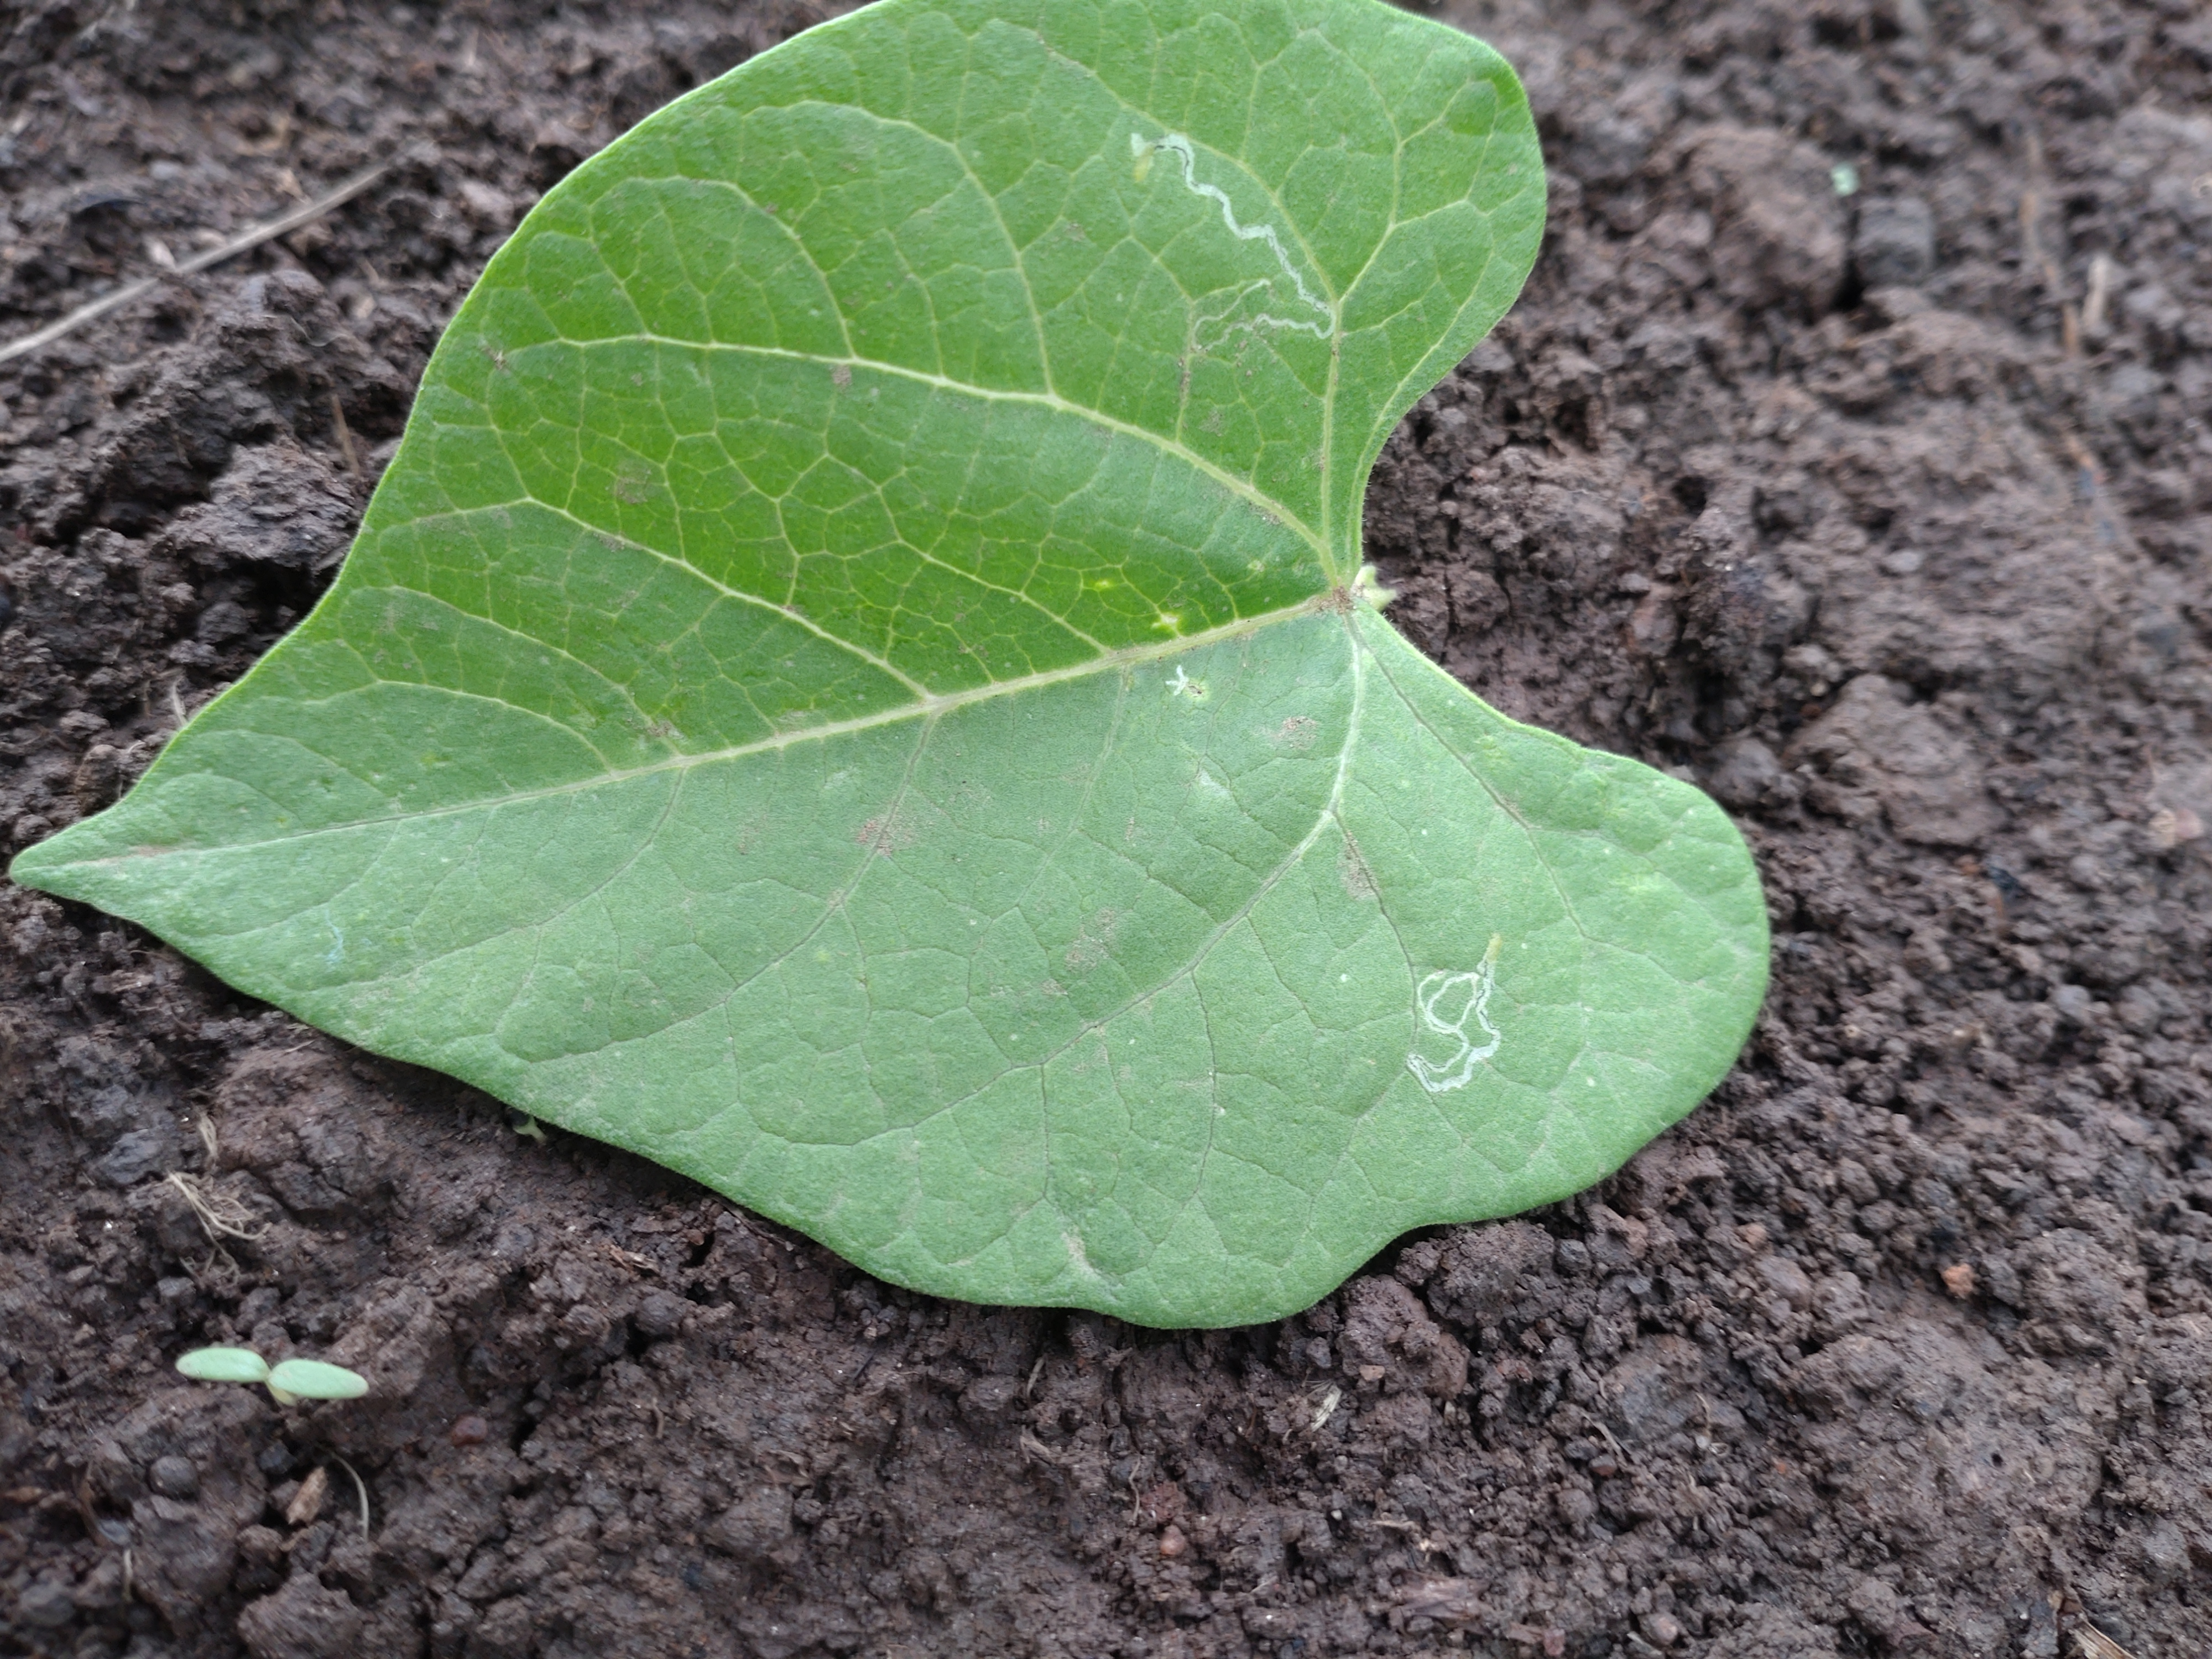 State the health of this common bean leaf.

healthy
